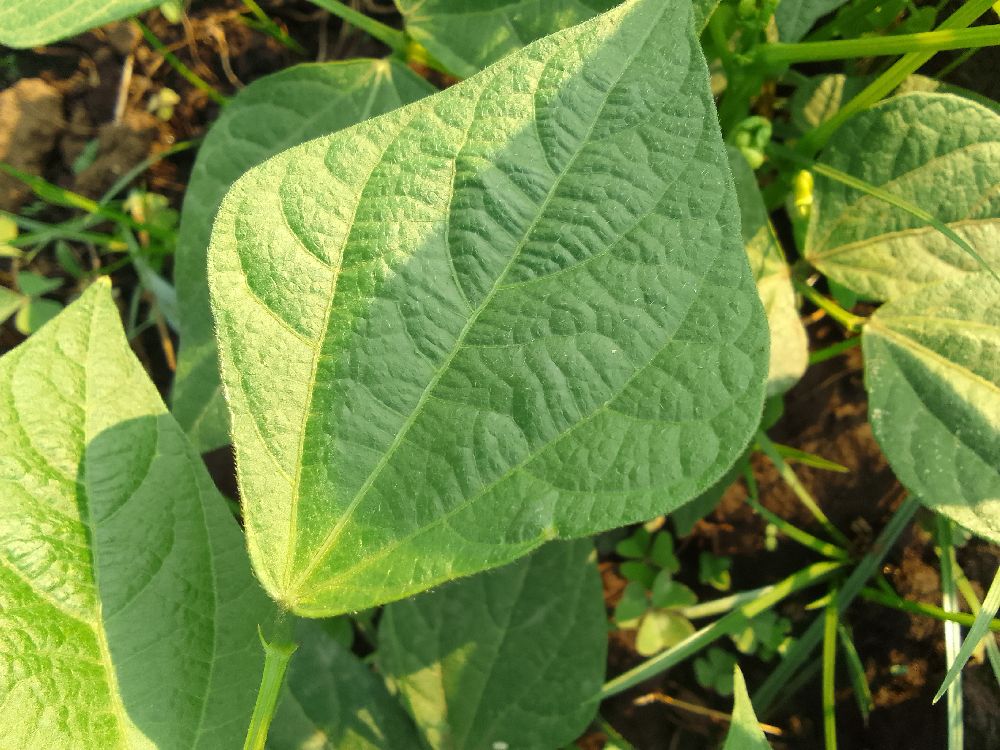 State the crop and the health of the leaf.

common bean, healthy
